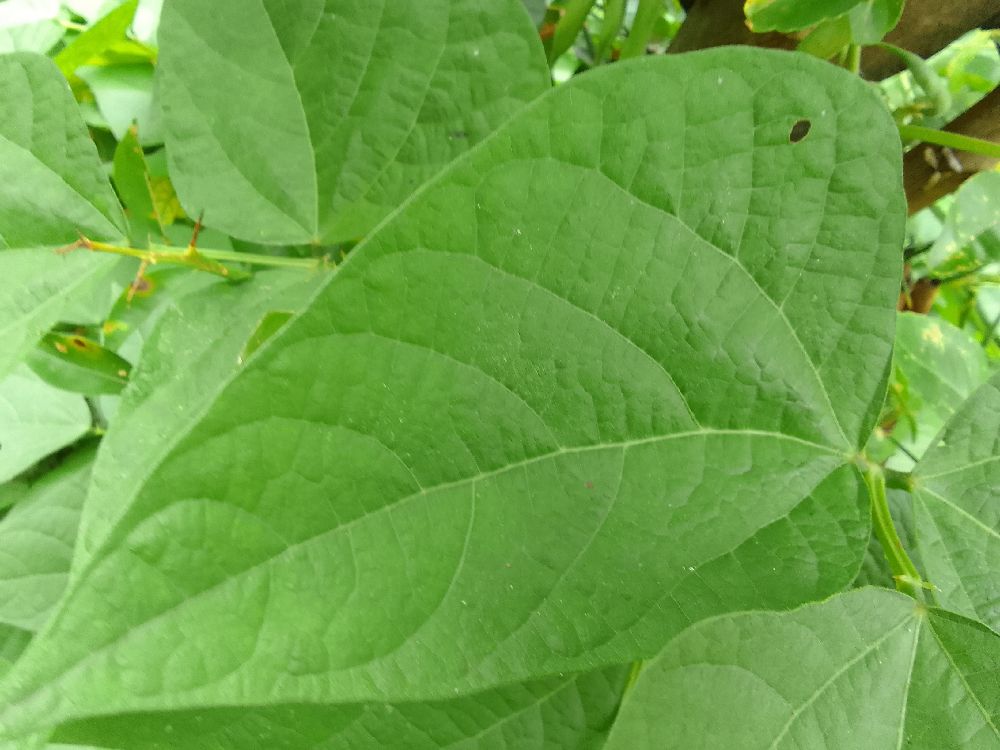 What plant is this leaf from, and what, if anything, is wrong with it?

common bean, healthy
